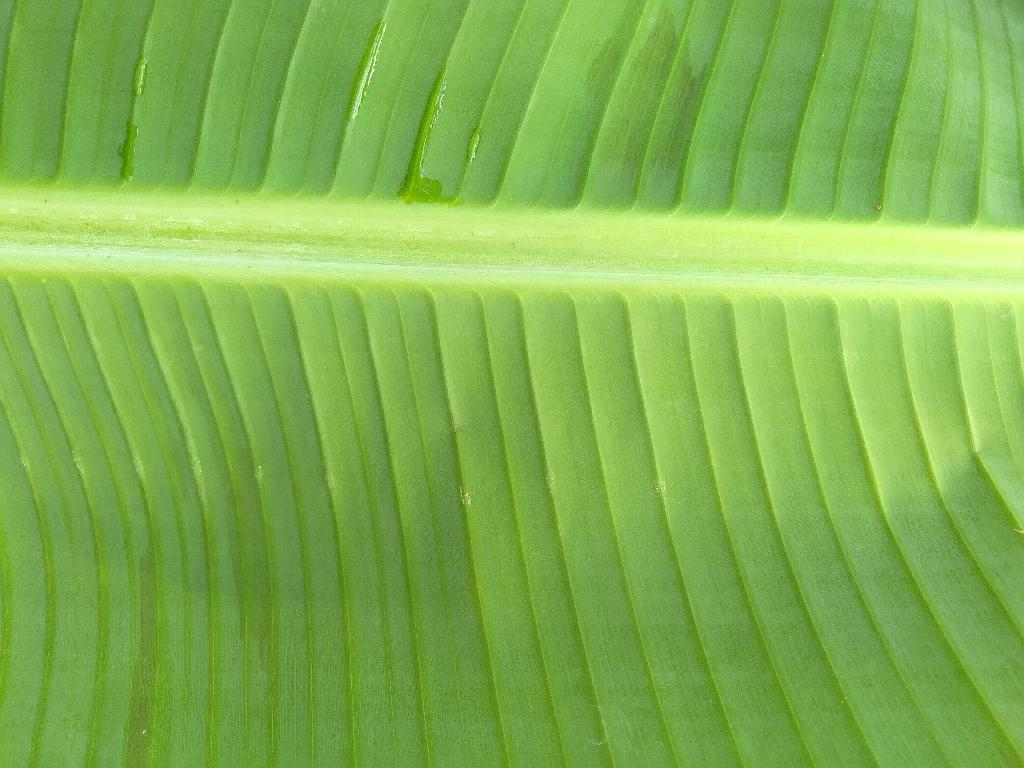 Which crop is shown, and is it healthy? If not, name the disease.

banana, healthy
